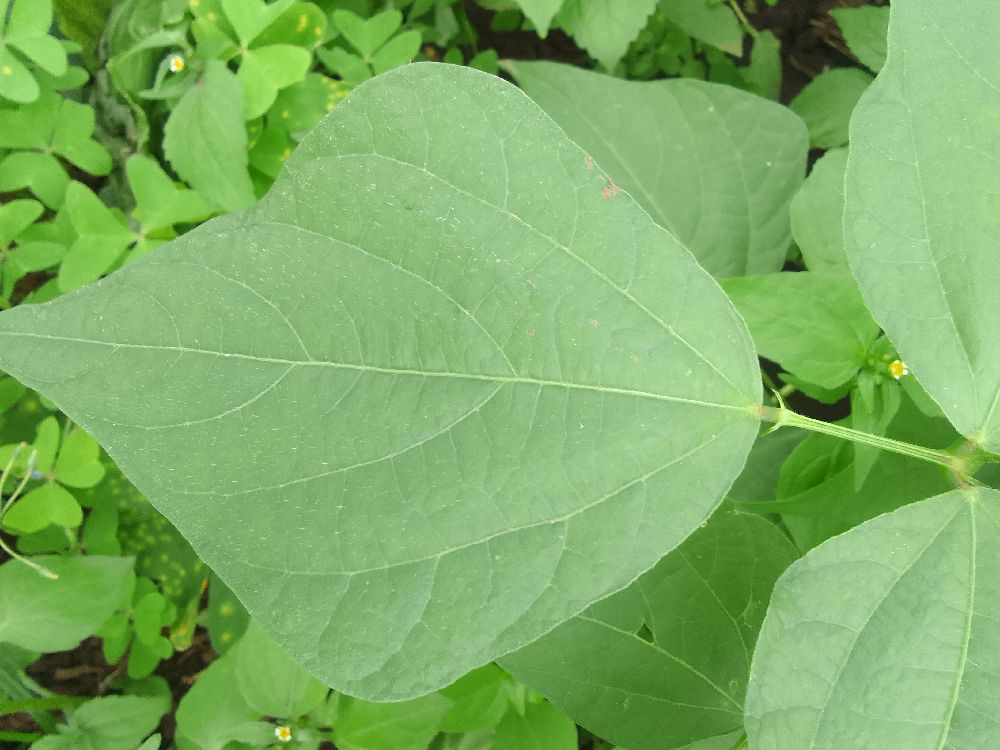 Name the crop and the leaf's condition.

common bean, healthy
